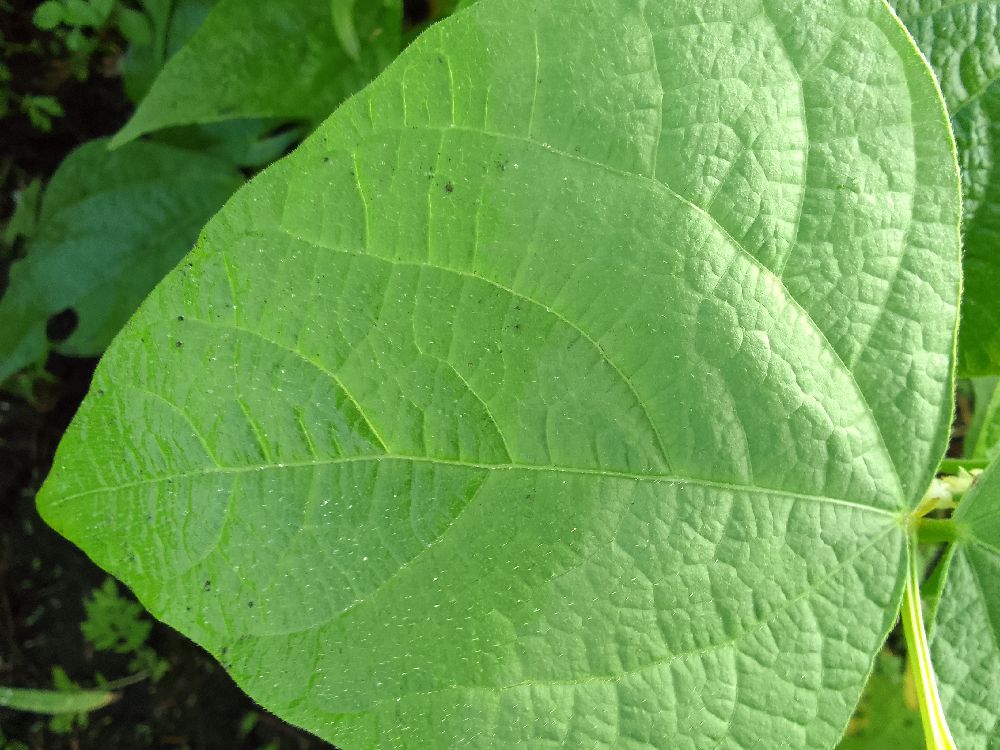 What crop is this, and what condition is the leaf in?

common bean, healthy
